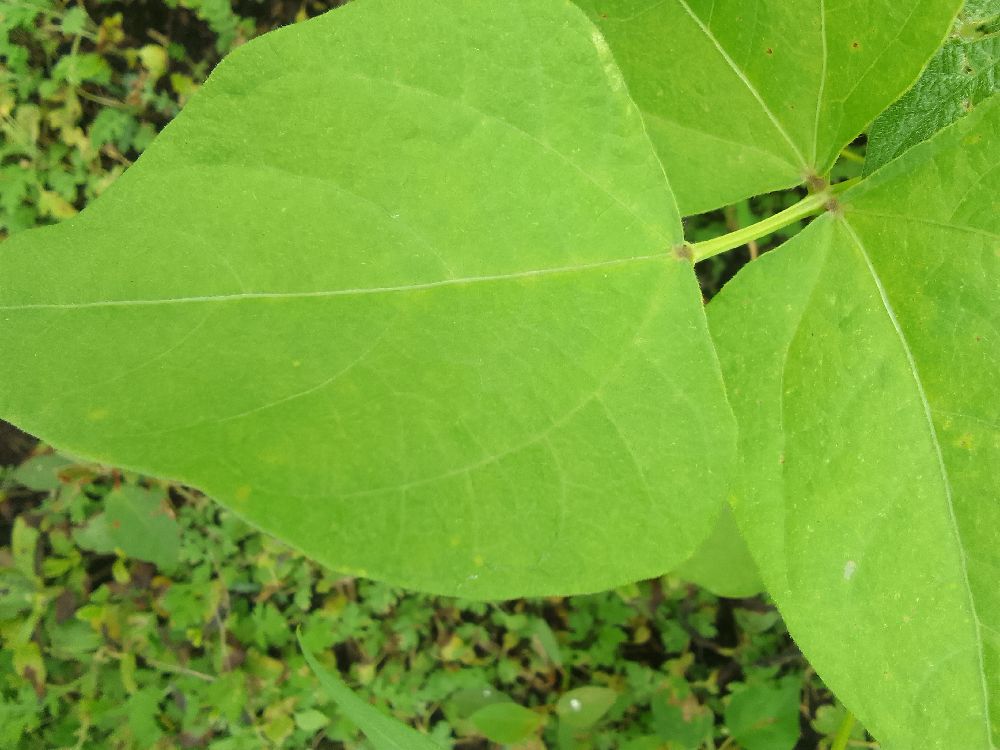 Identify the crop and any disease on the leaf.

common bean, healthy
